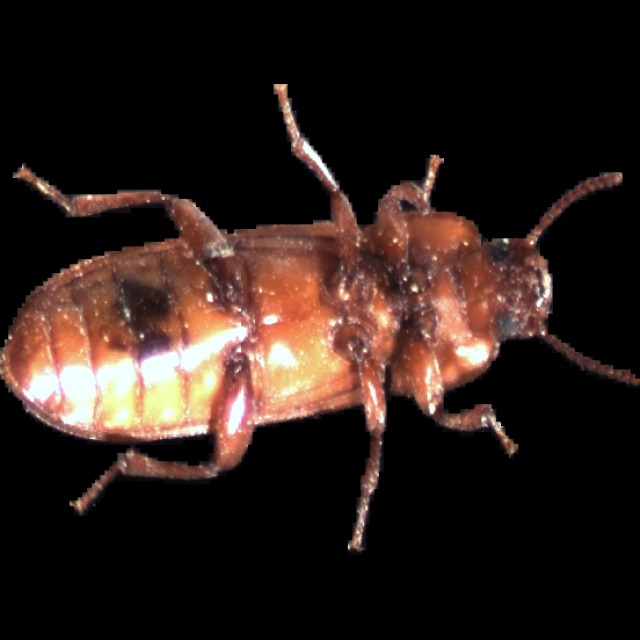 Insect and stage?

mealworm beetle
